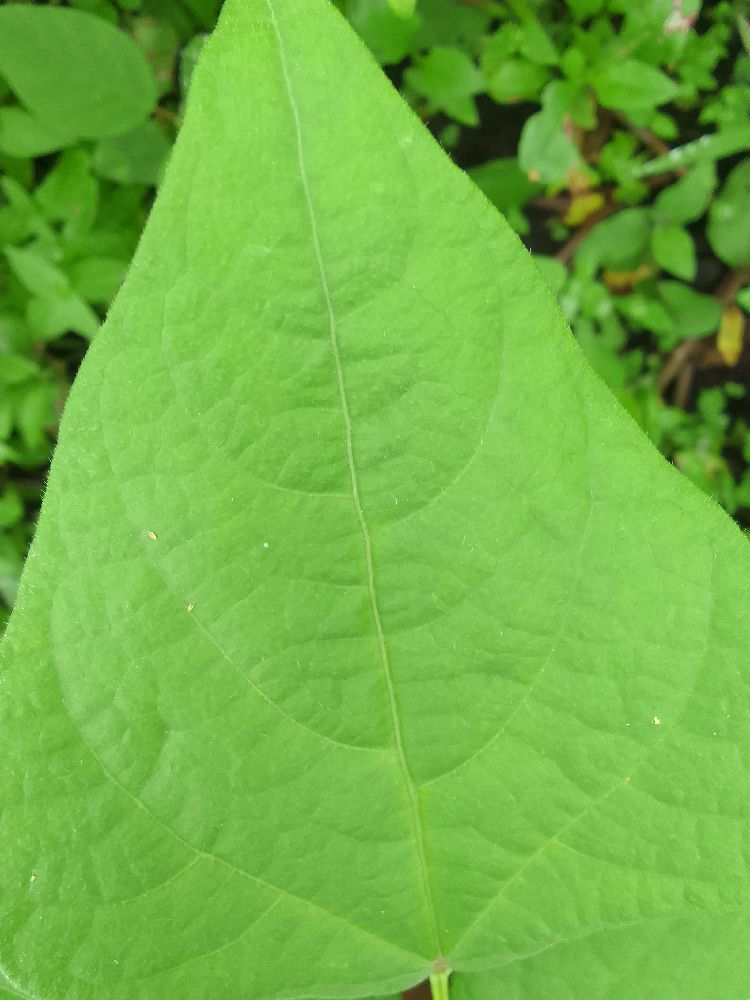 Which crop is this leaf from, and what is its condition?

common bean, healthy
